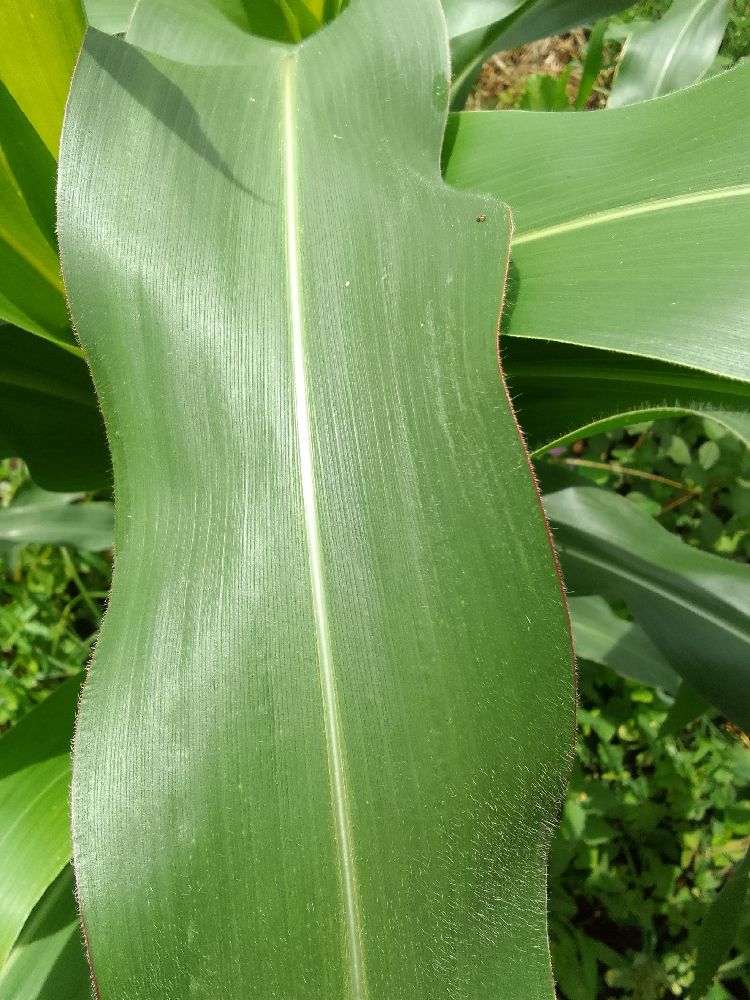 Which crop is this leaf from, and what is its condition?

maize, healthy
